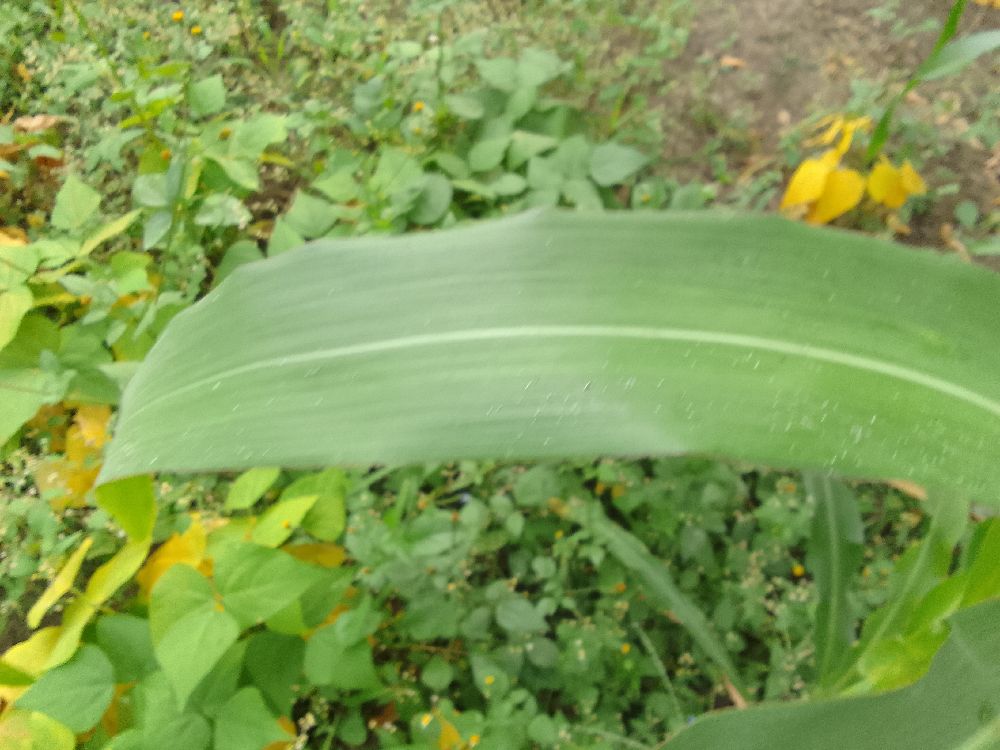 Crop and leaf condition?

maize, healthy
